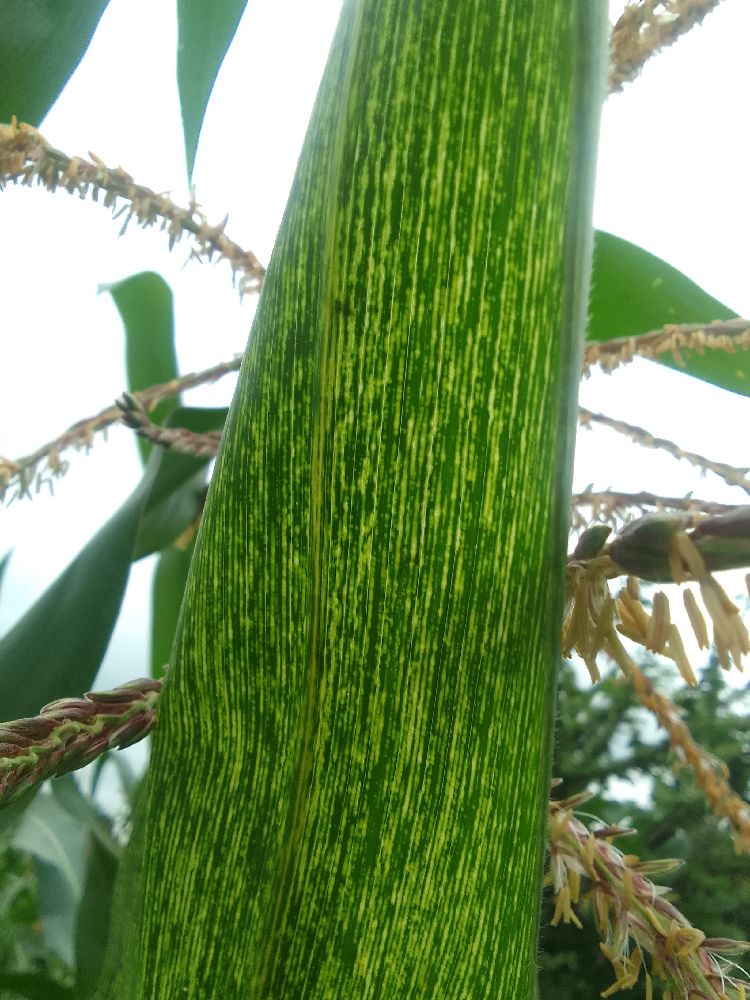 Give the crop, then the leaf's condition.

maize, maize streak virus
